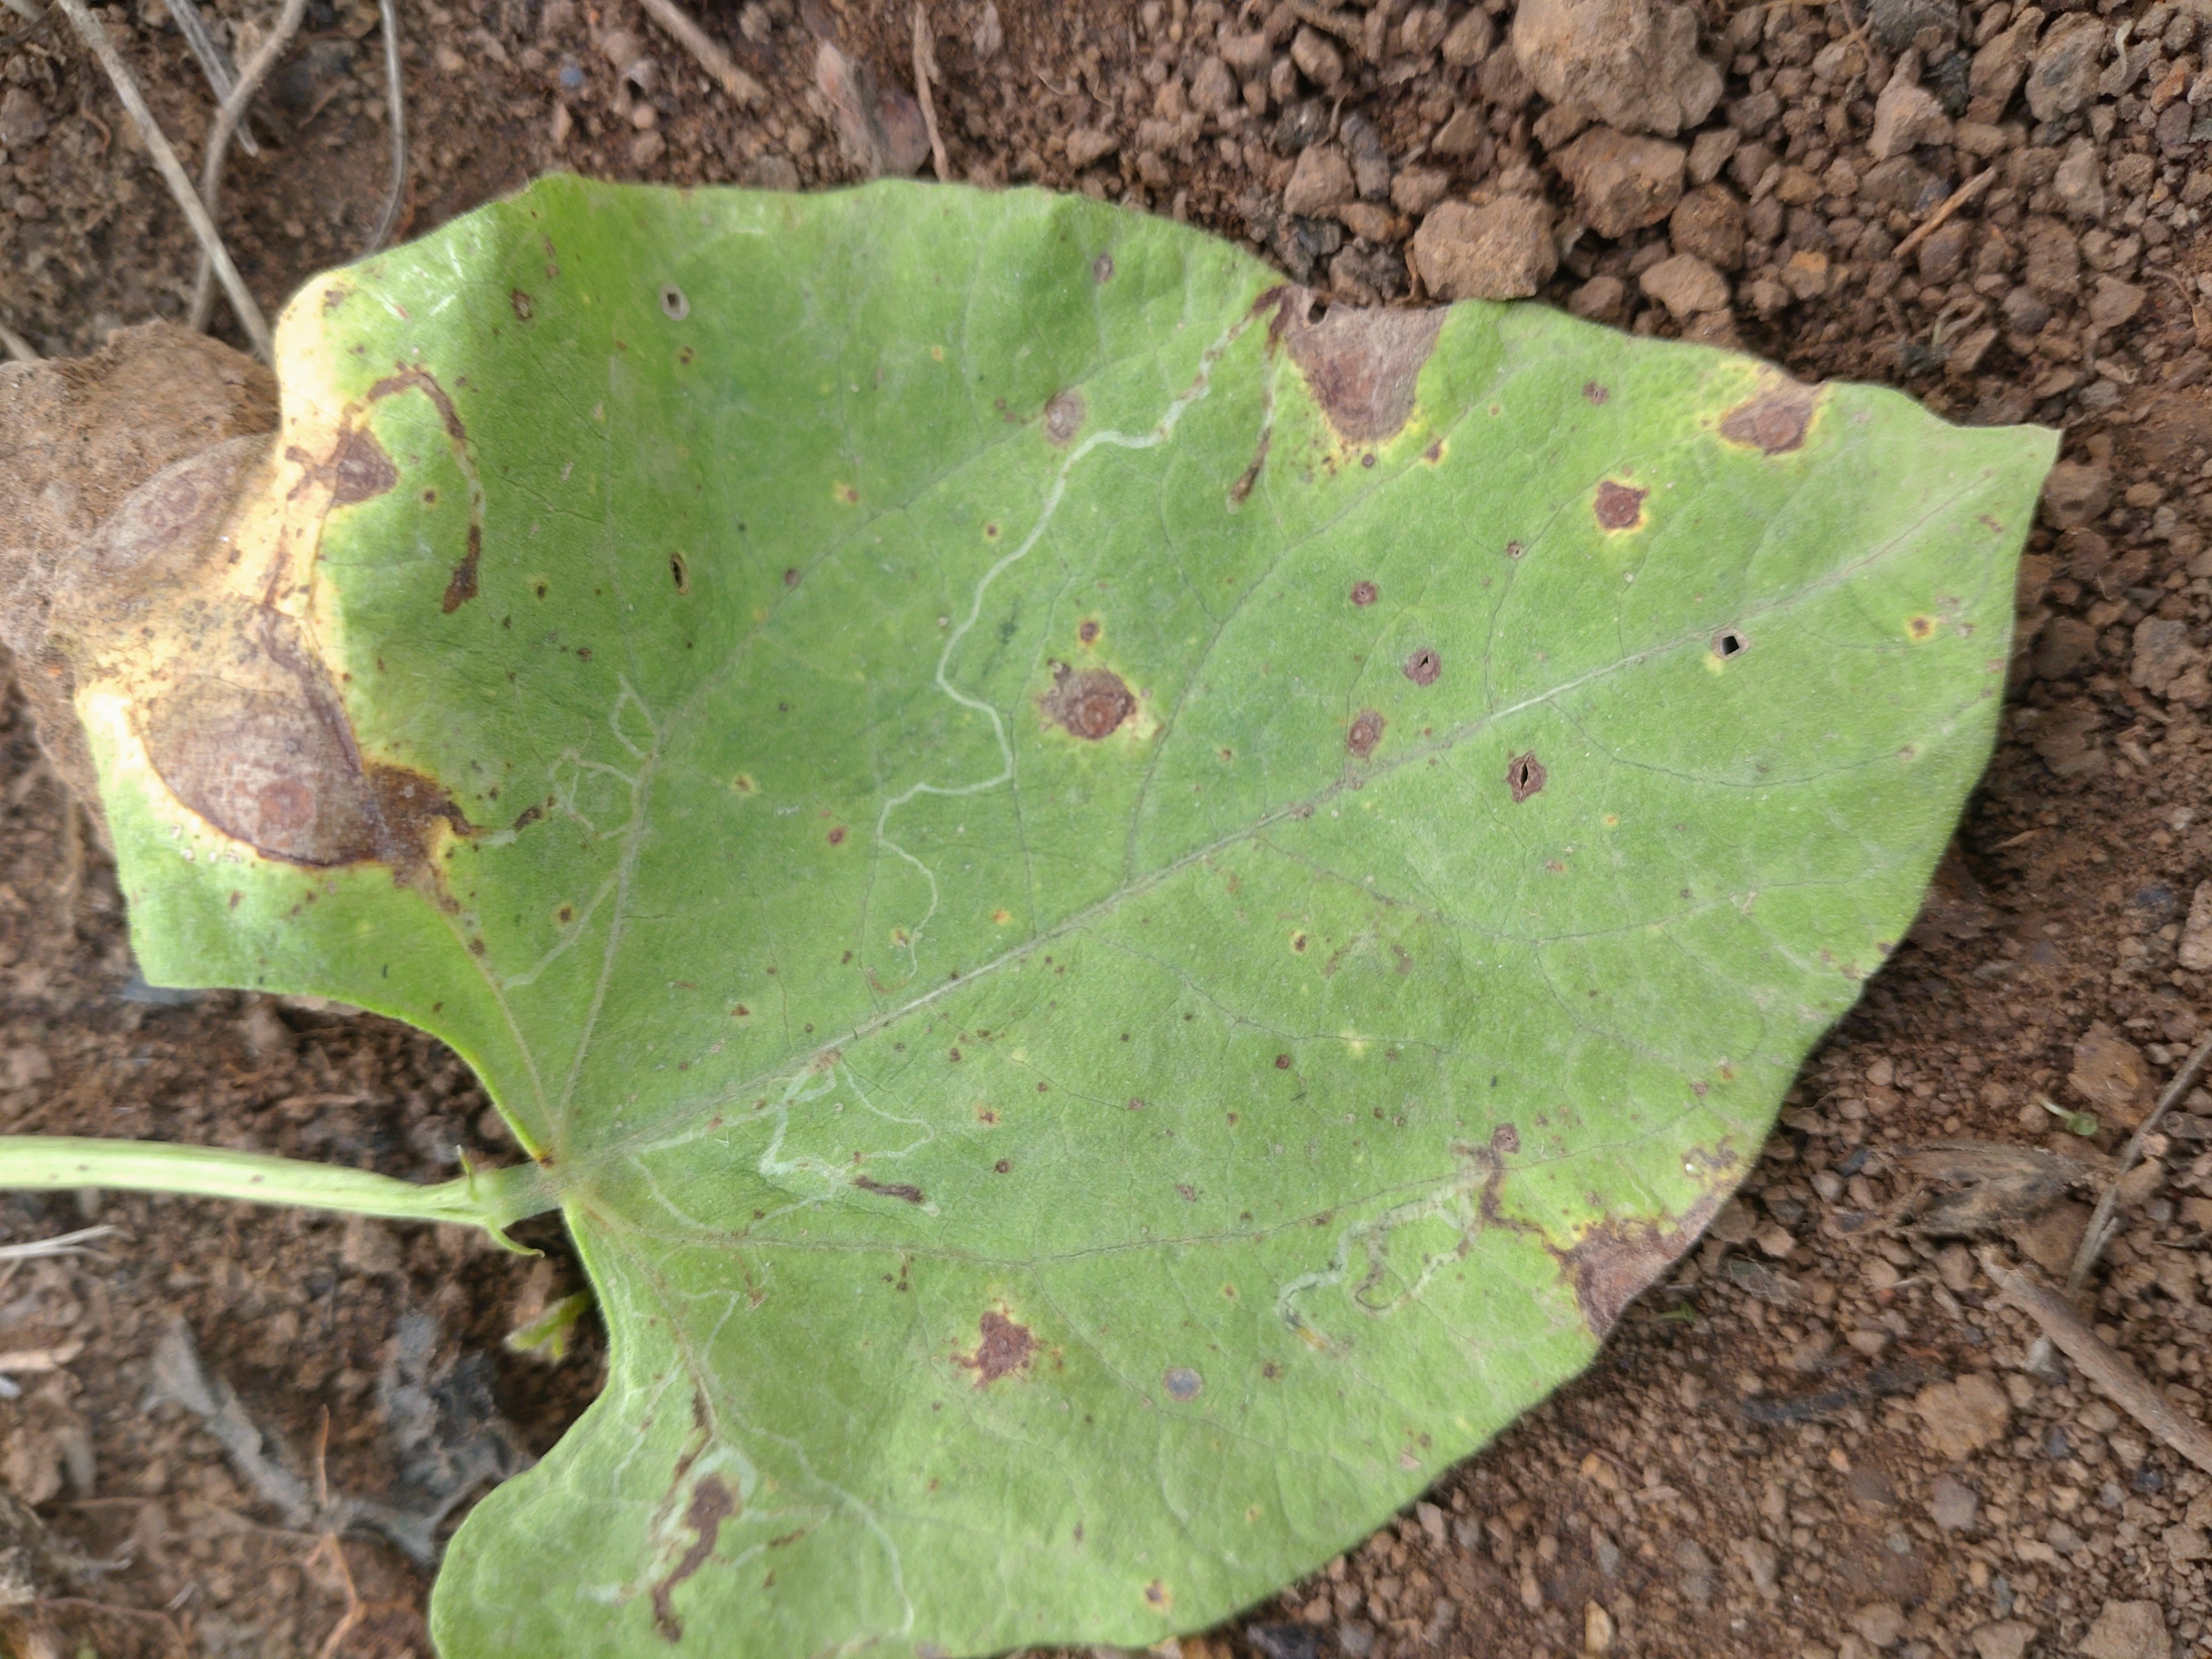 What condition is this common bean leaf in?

rust
